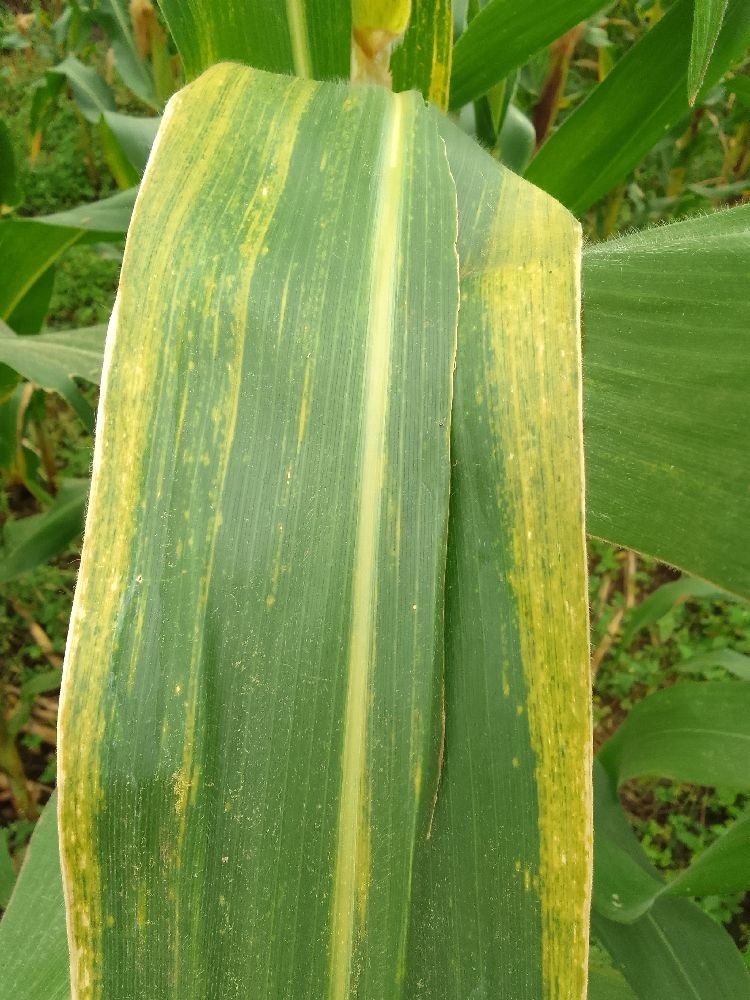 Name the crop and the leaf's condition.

maize, maize lethal necrosis
